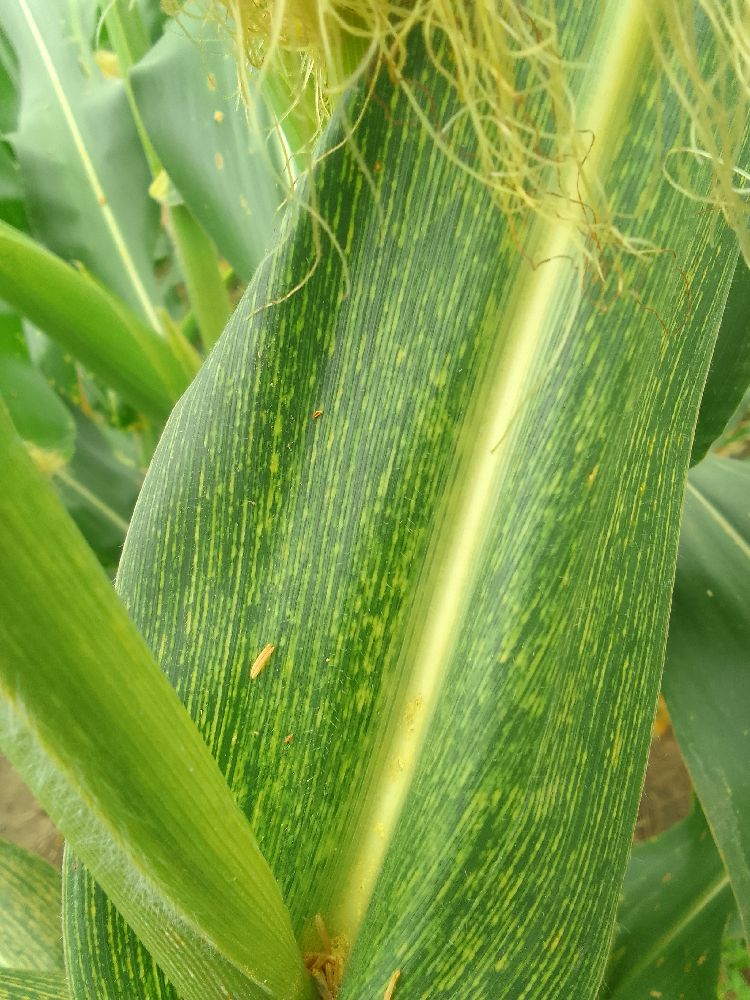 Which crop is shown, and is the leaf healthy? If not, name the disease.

maize, maize streak virus
